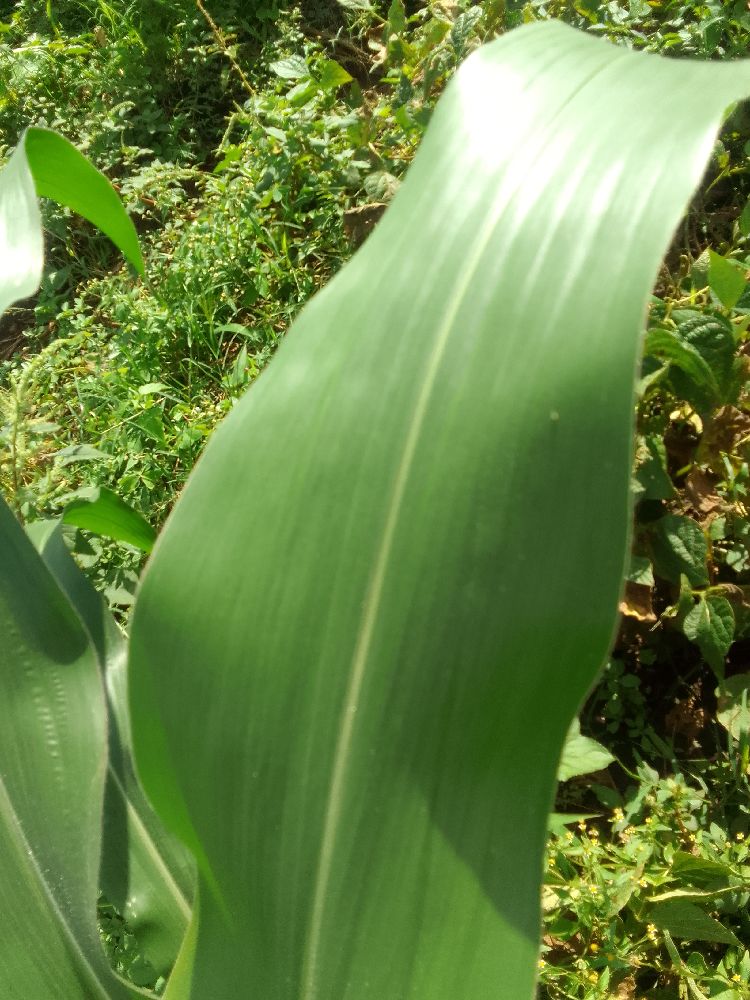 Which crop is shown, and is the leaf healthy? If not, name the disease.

maize, healthy
